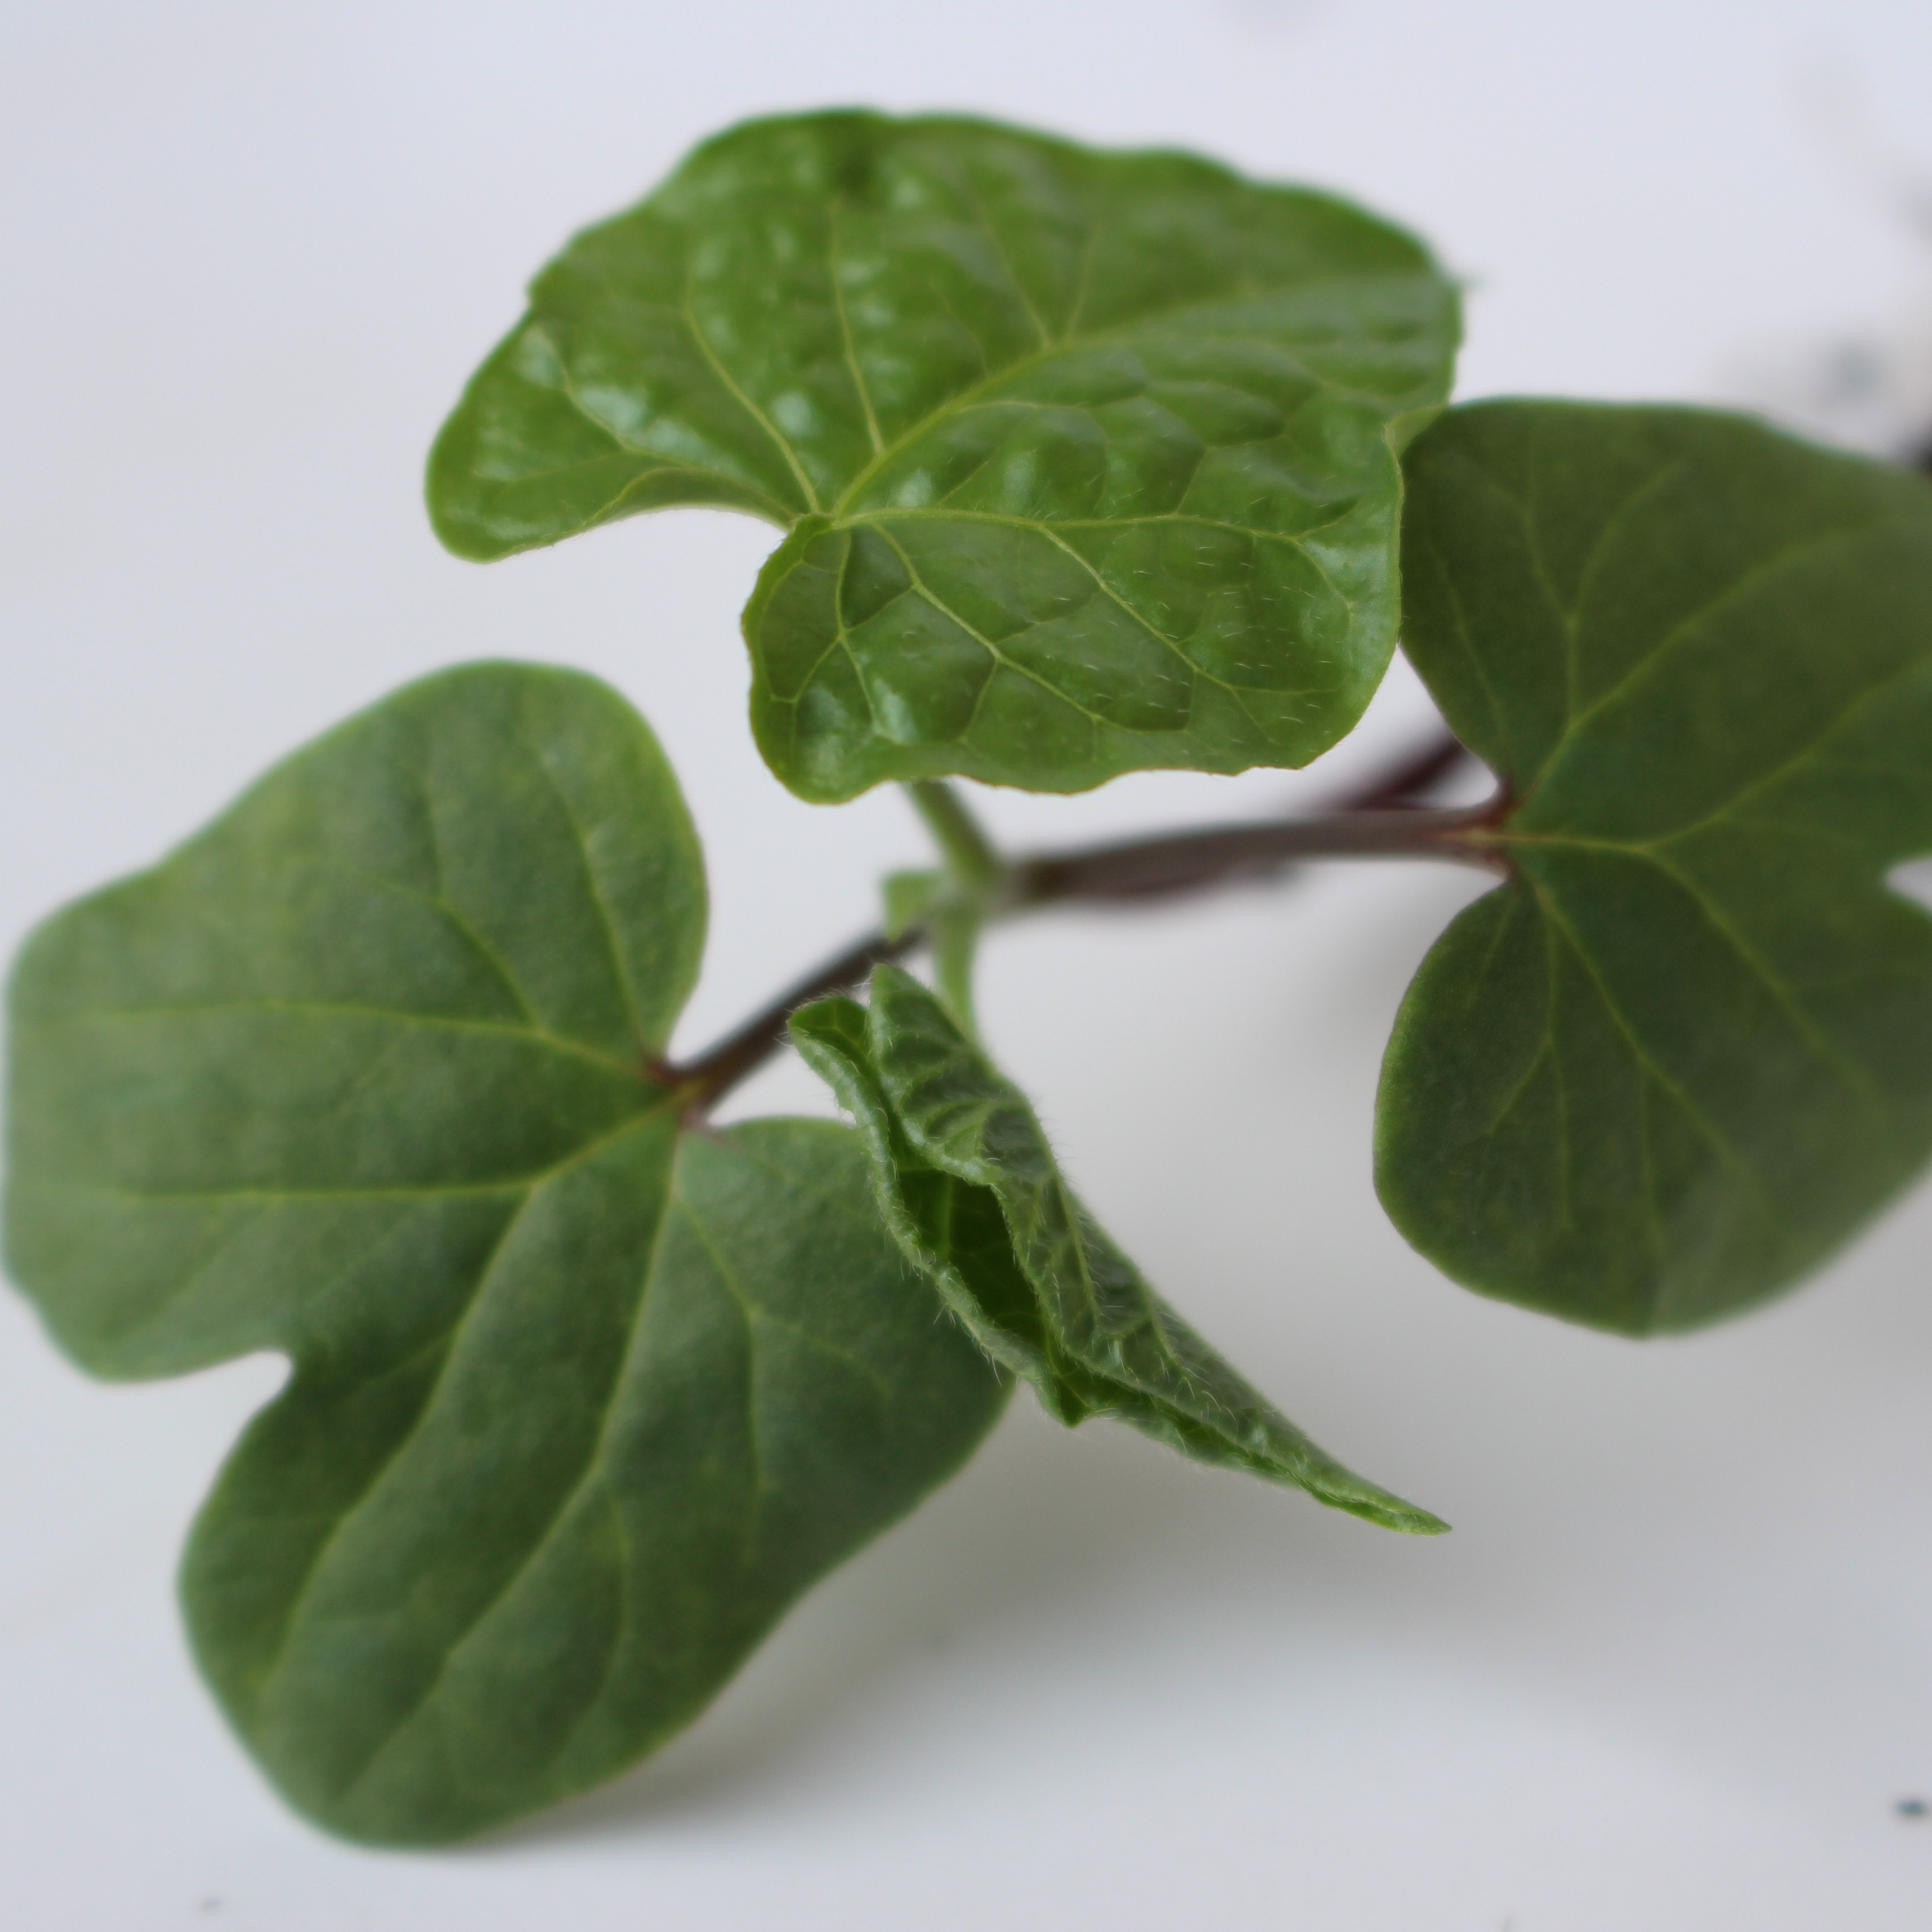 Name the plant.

Convolvulus arvensis
